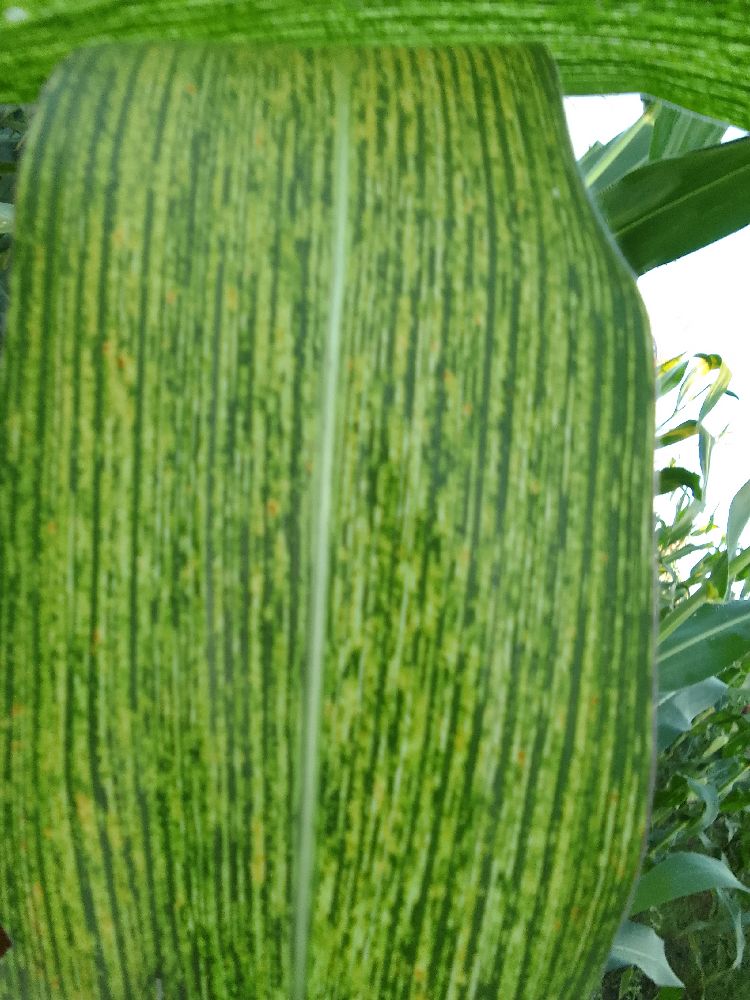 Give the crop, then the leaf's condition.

maize, maize streak virus
